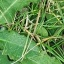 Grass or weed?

structured weed
